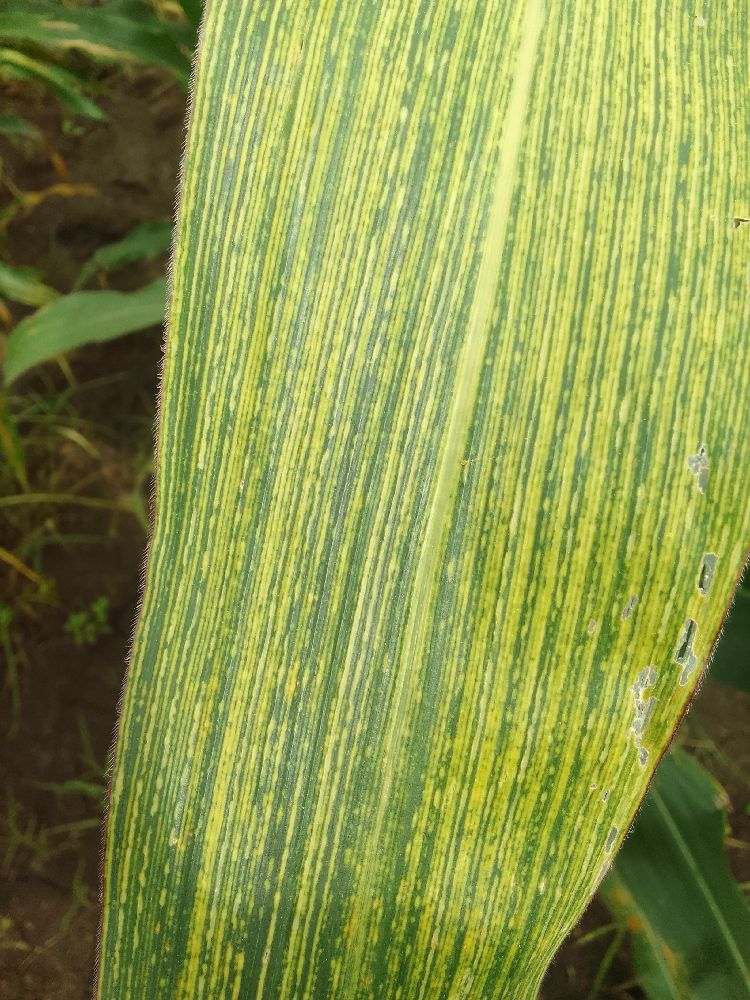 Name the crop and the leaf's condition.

maize, maize streak virus
